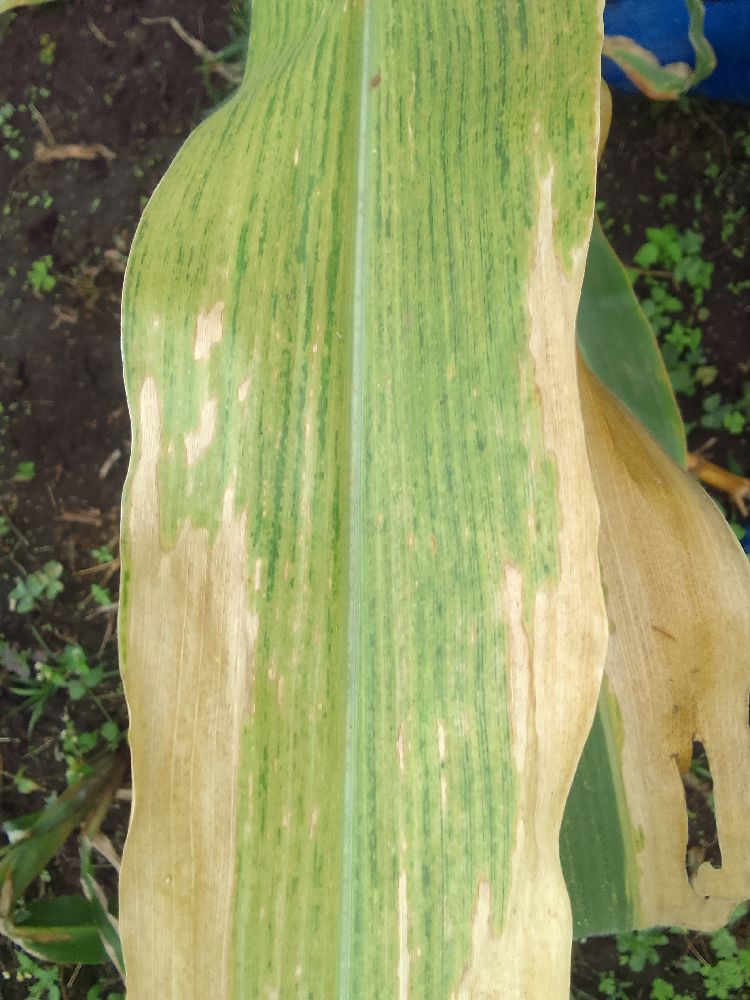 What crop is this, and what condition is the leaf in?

maize, maize lethal necrosis
